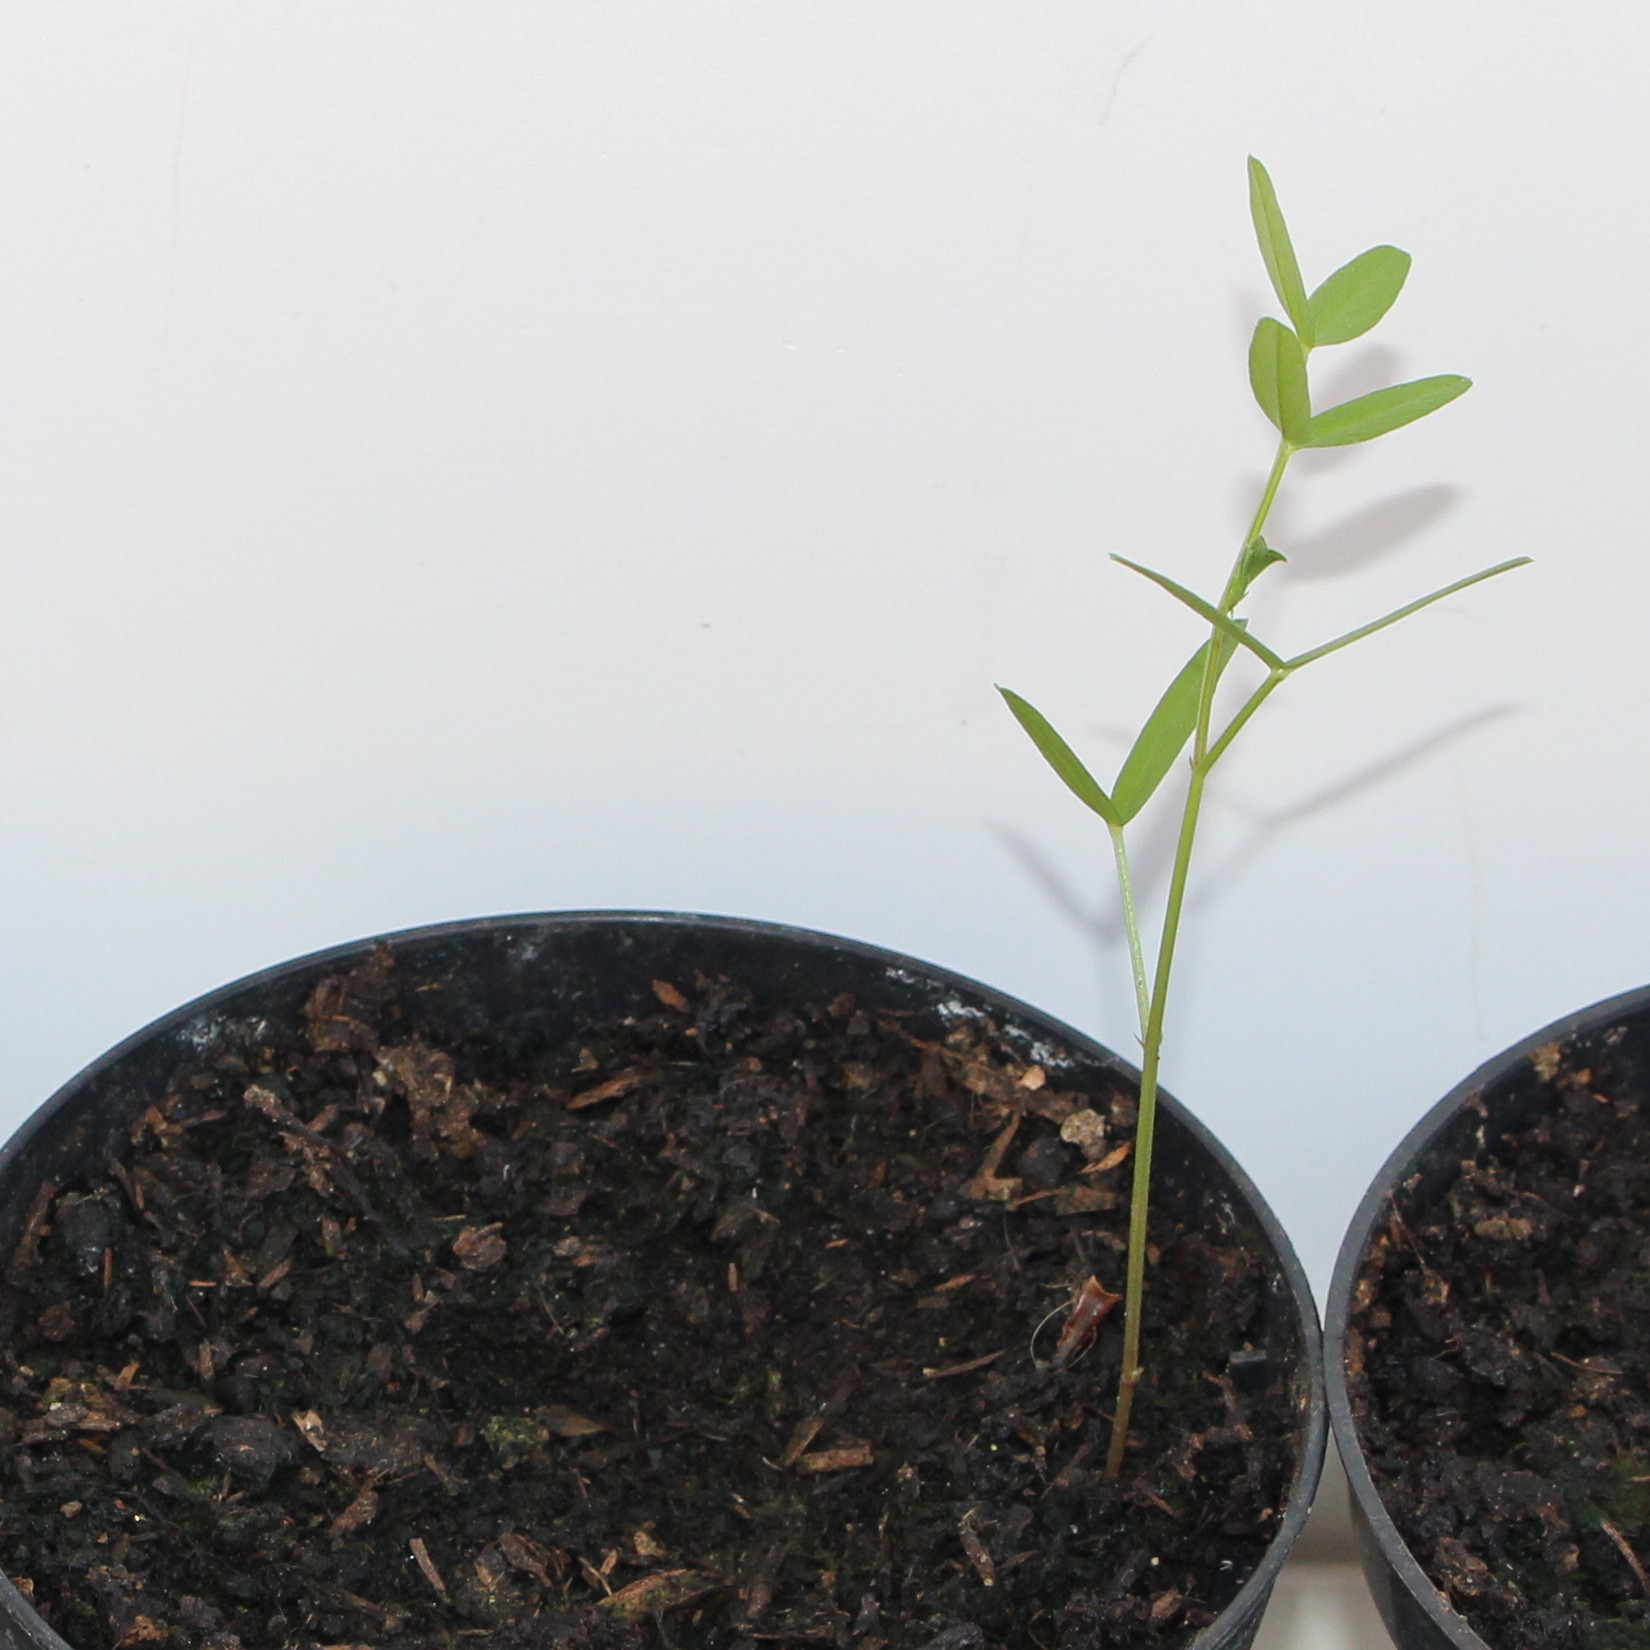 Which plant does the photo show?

Vicia sativa
